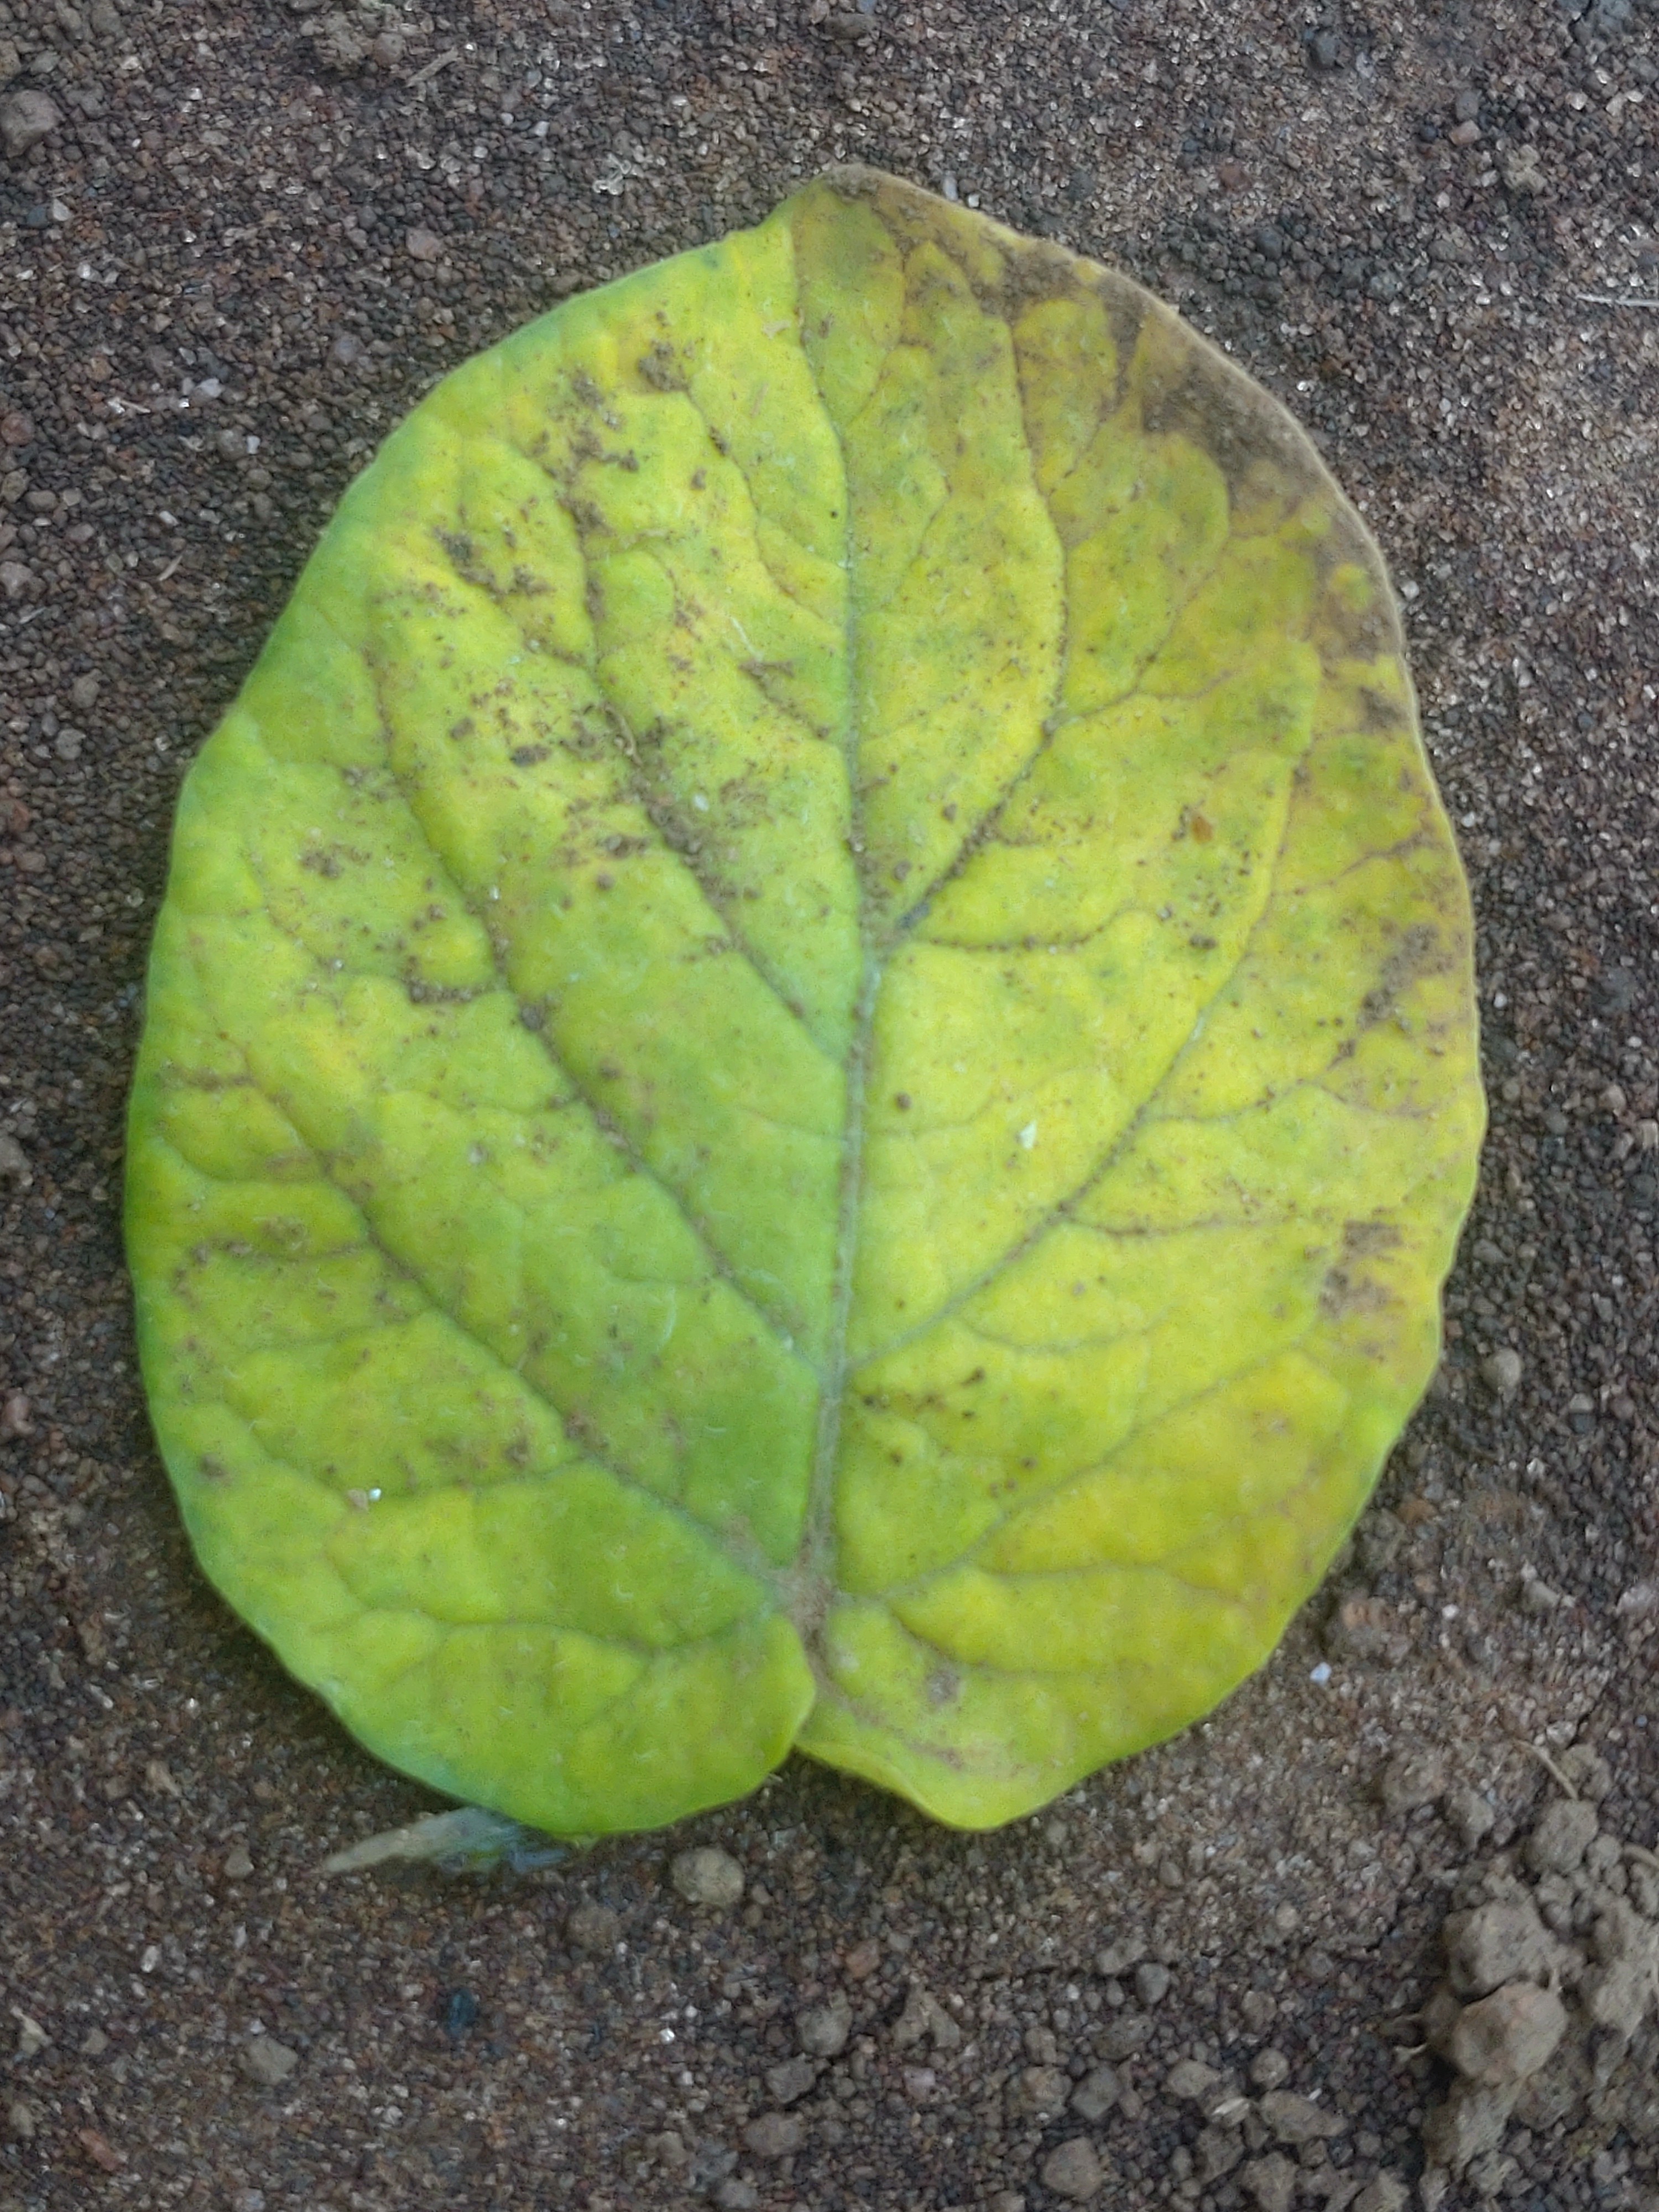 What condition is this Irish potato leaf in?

late blight
